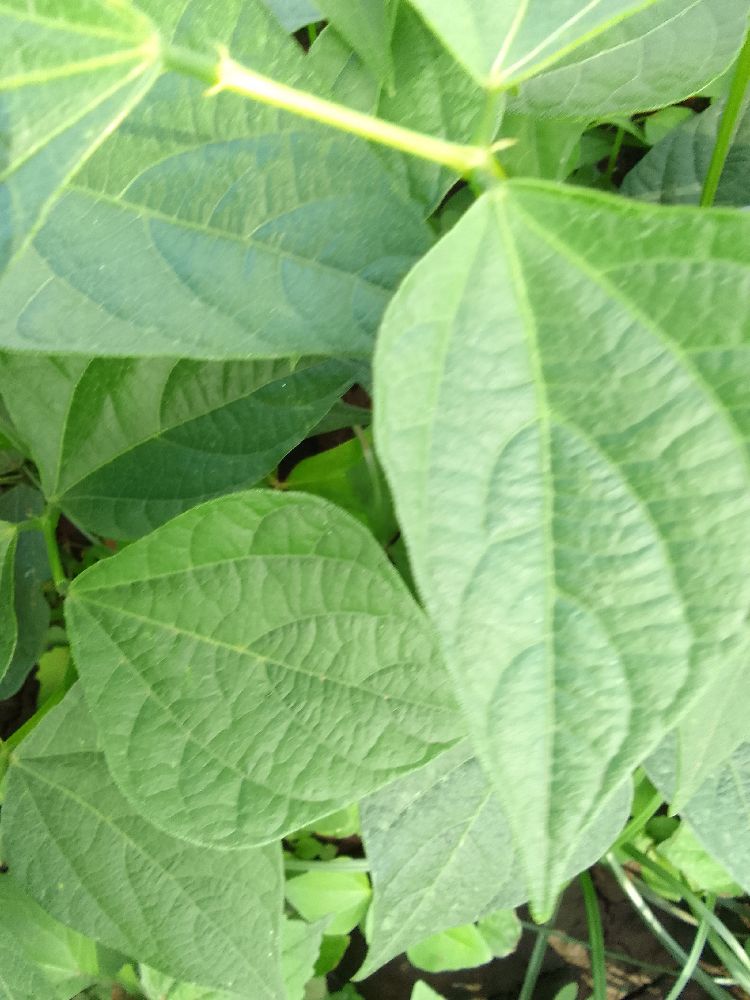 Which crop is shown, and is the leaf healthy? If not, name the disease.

common bean, healthy
